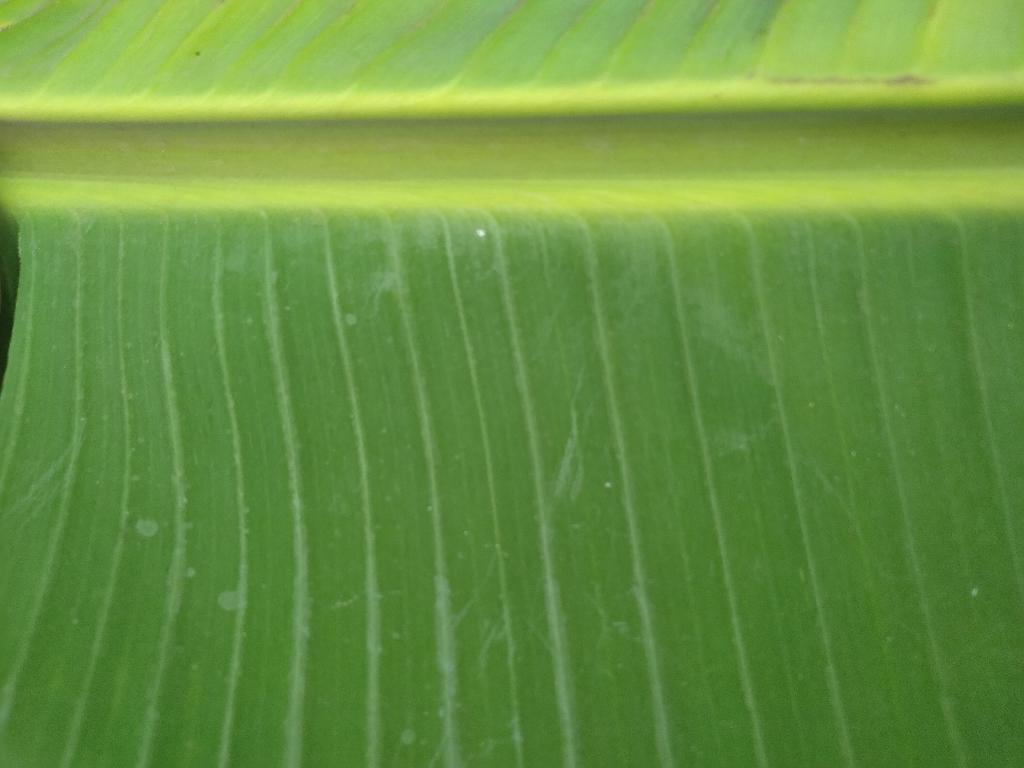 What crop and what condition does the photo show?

banana, healthy
